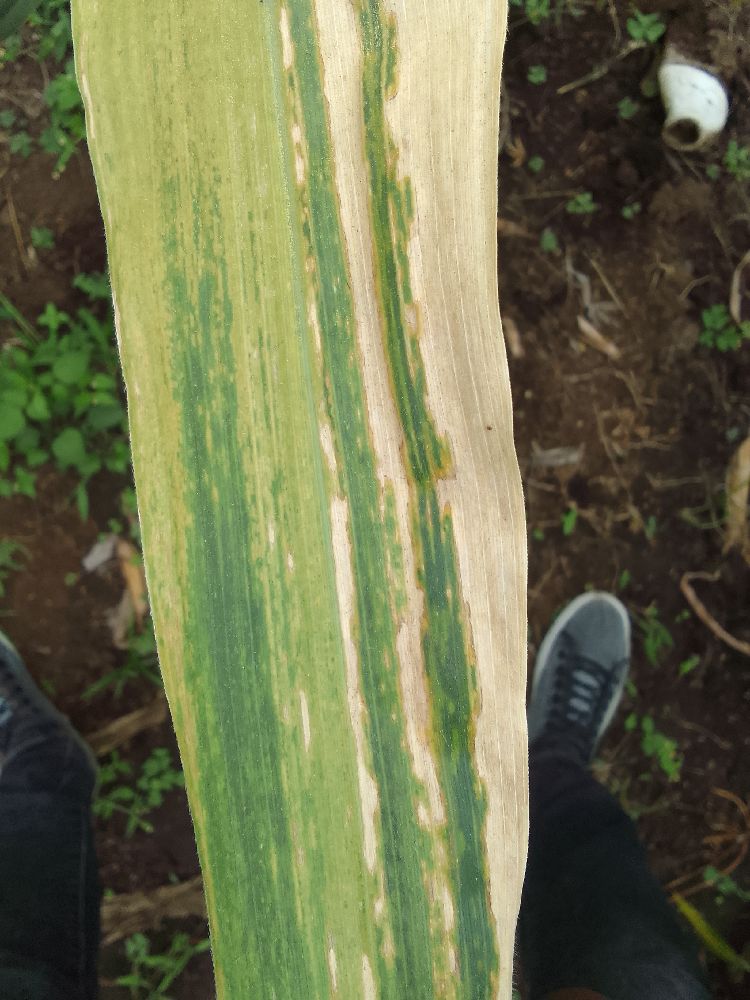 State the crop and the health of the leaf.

maize, maize lethal necrosis
